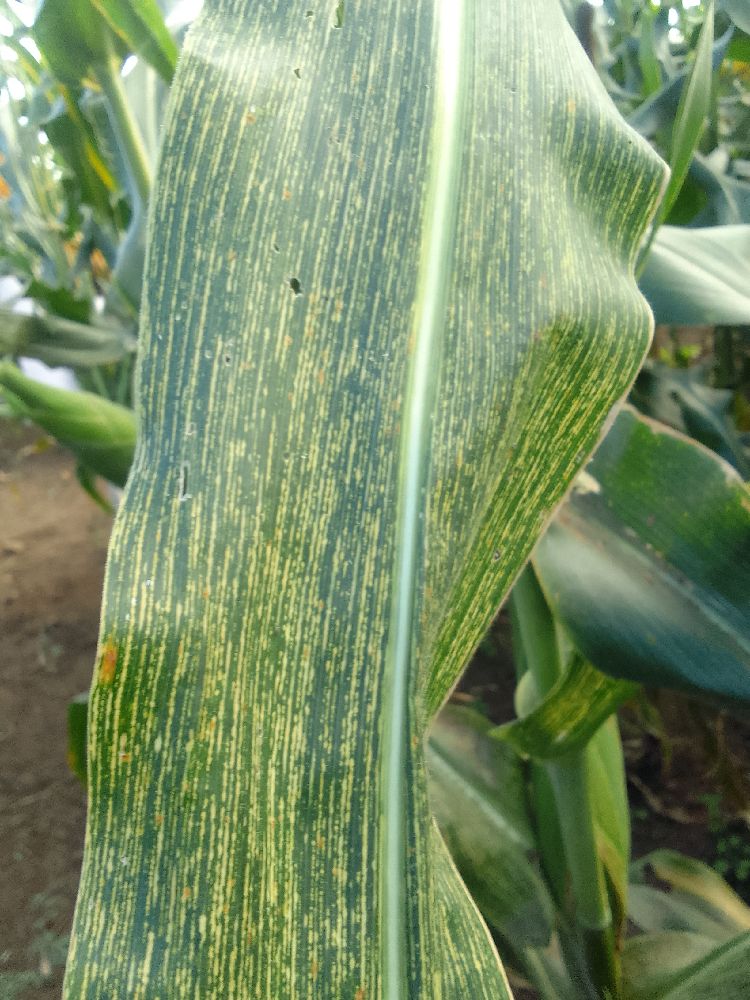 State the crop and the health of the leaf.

maize, maize streak virus
